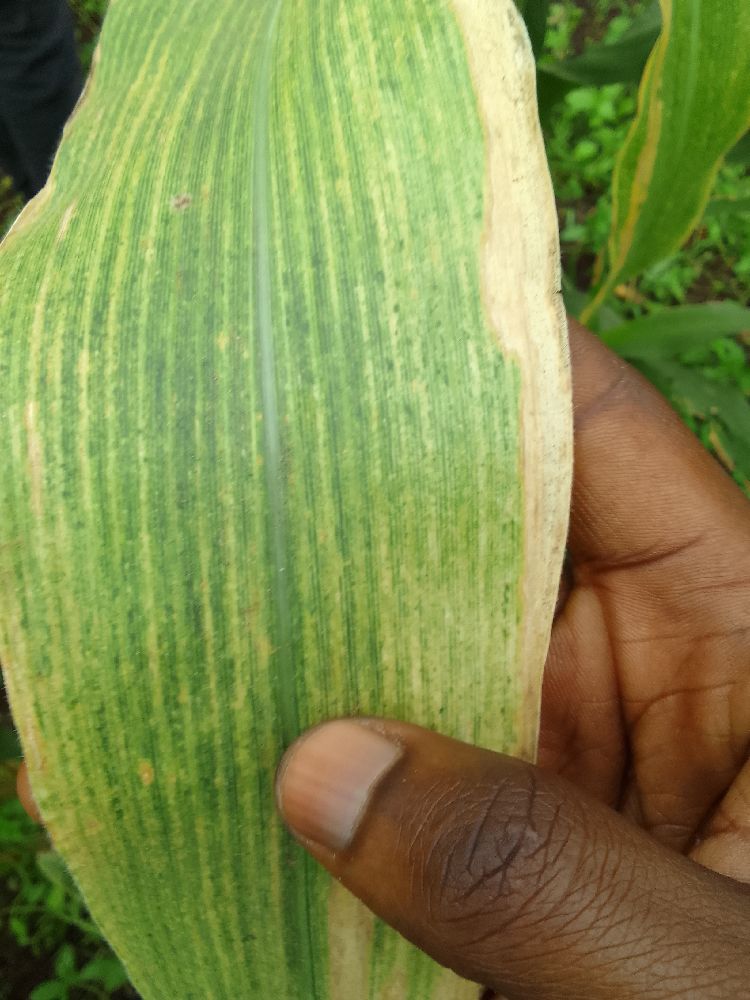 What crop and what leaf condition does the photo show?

maize, maize lethal necrosis
